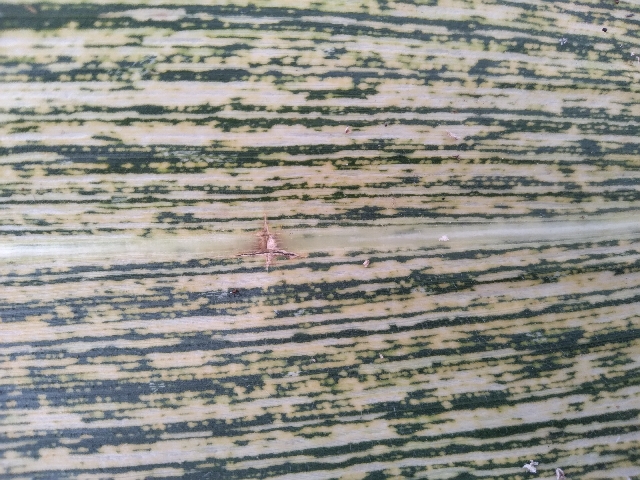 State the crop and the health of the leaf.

maize, maize streak virus
